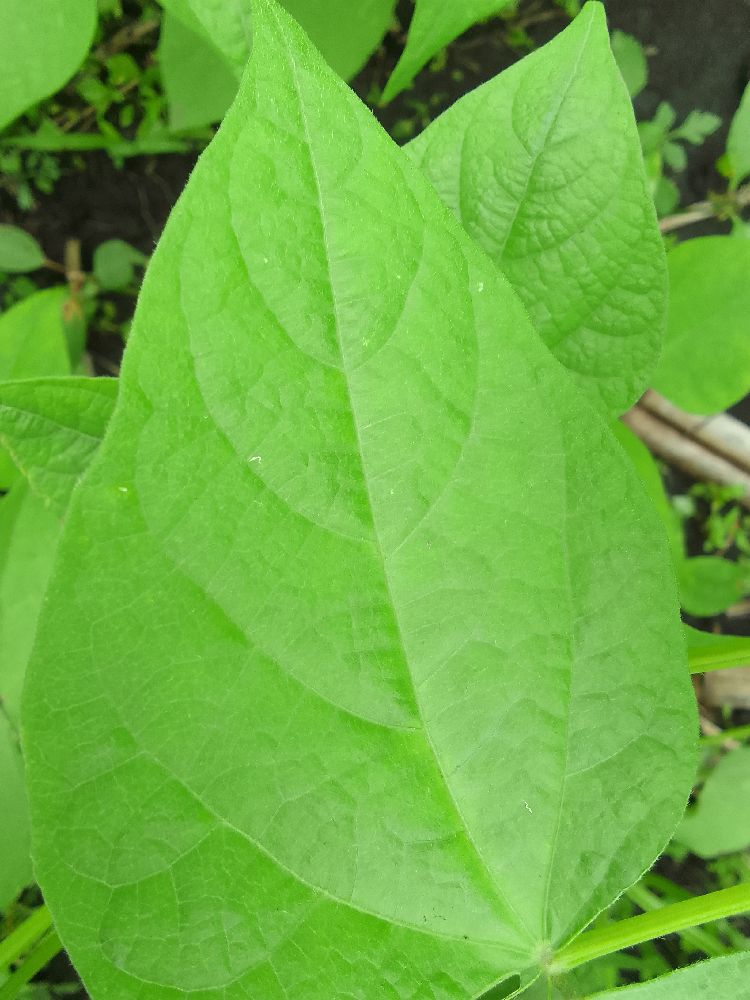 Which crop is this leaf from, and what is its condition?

common bean, healthy
